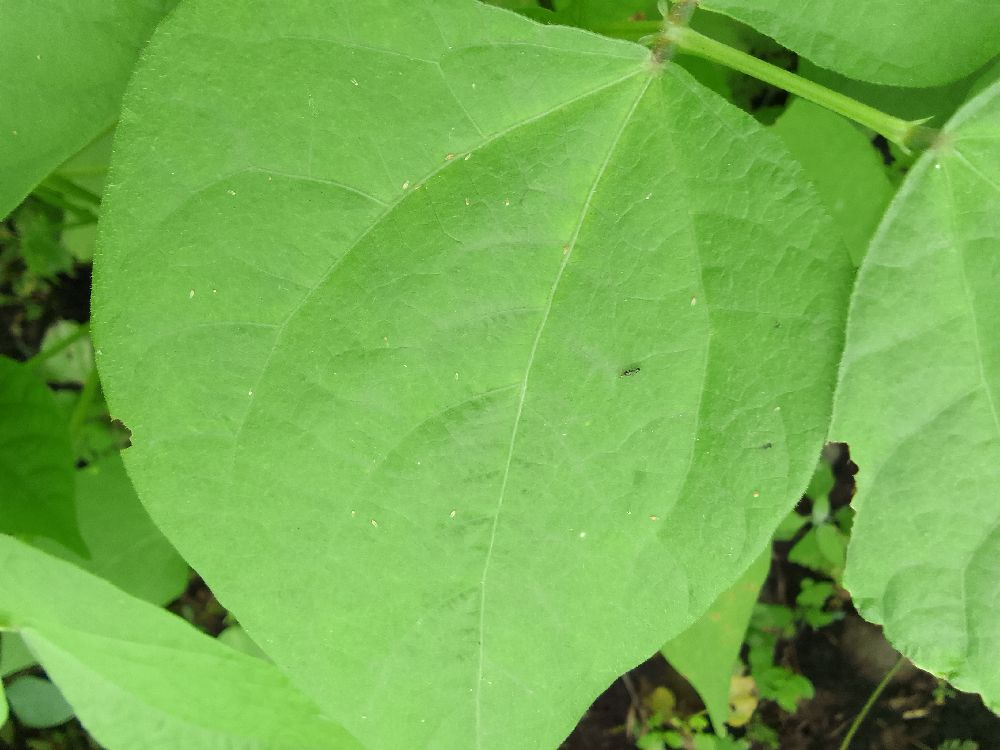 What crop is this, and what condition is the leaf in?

common bean, healthy
